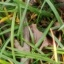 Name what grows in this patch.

grass
